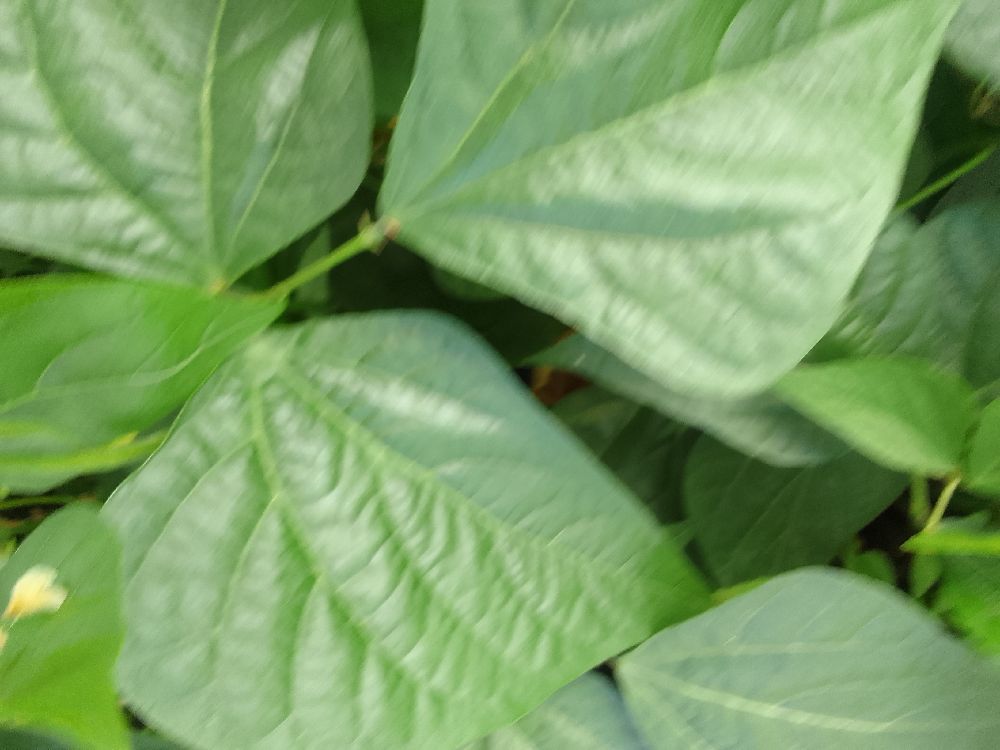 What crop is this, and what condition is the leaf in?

common bean, healthy
